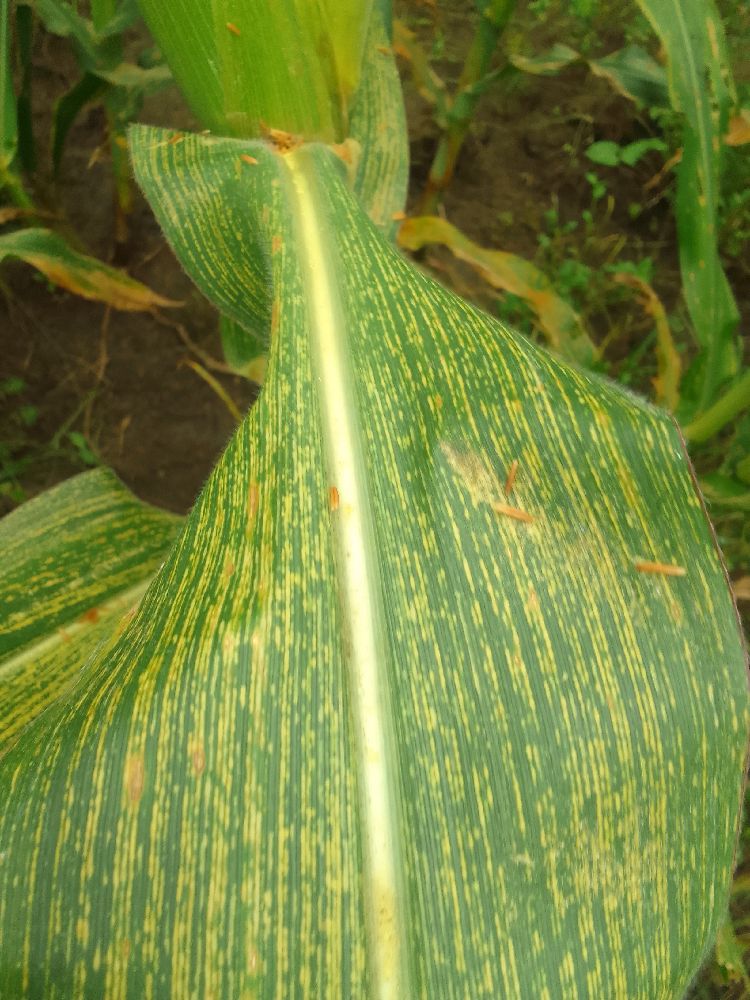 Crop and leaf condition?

maize, maize streak virus
